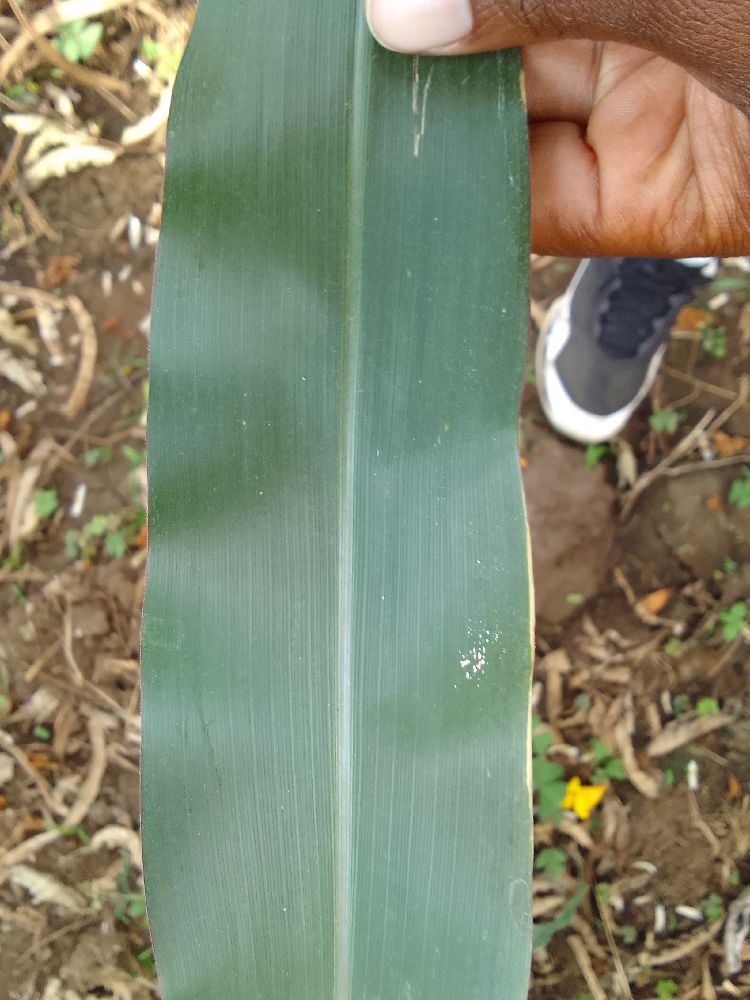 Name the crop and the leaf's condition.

maize, healthy
